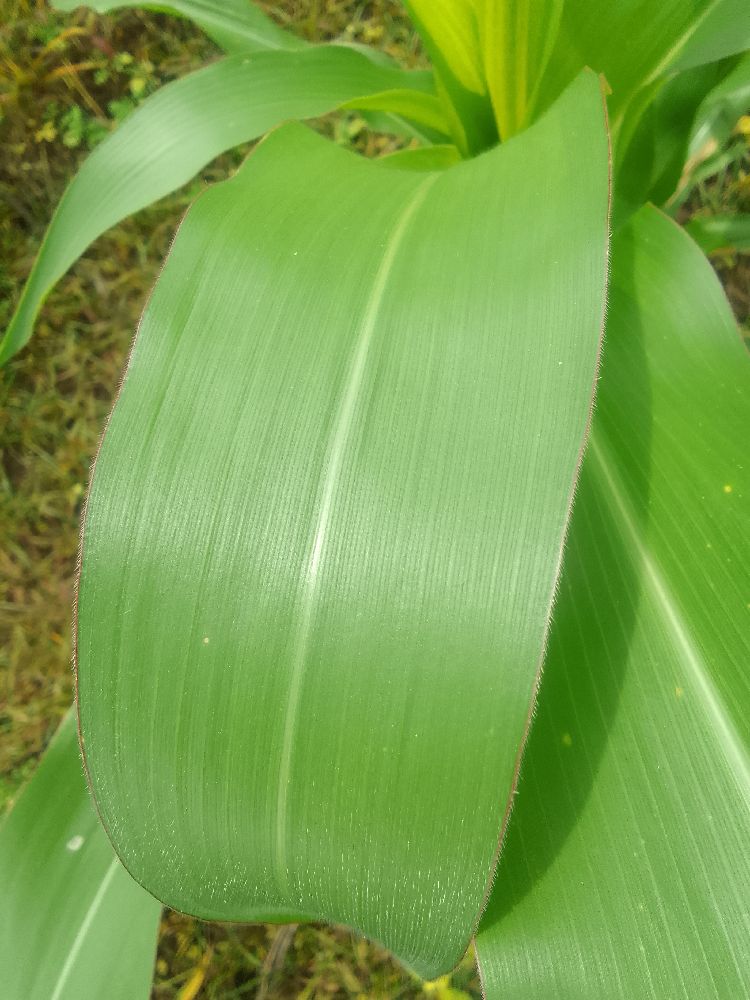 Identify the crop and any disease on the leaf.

maize, healthy
